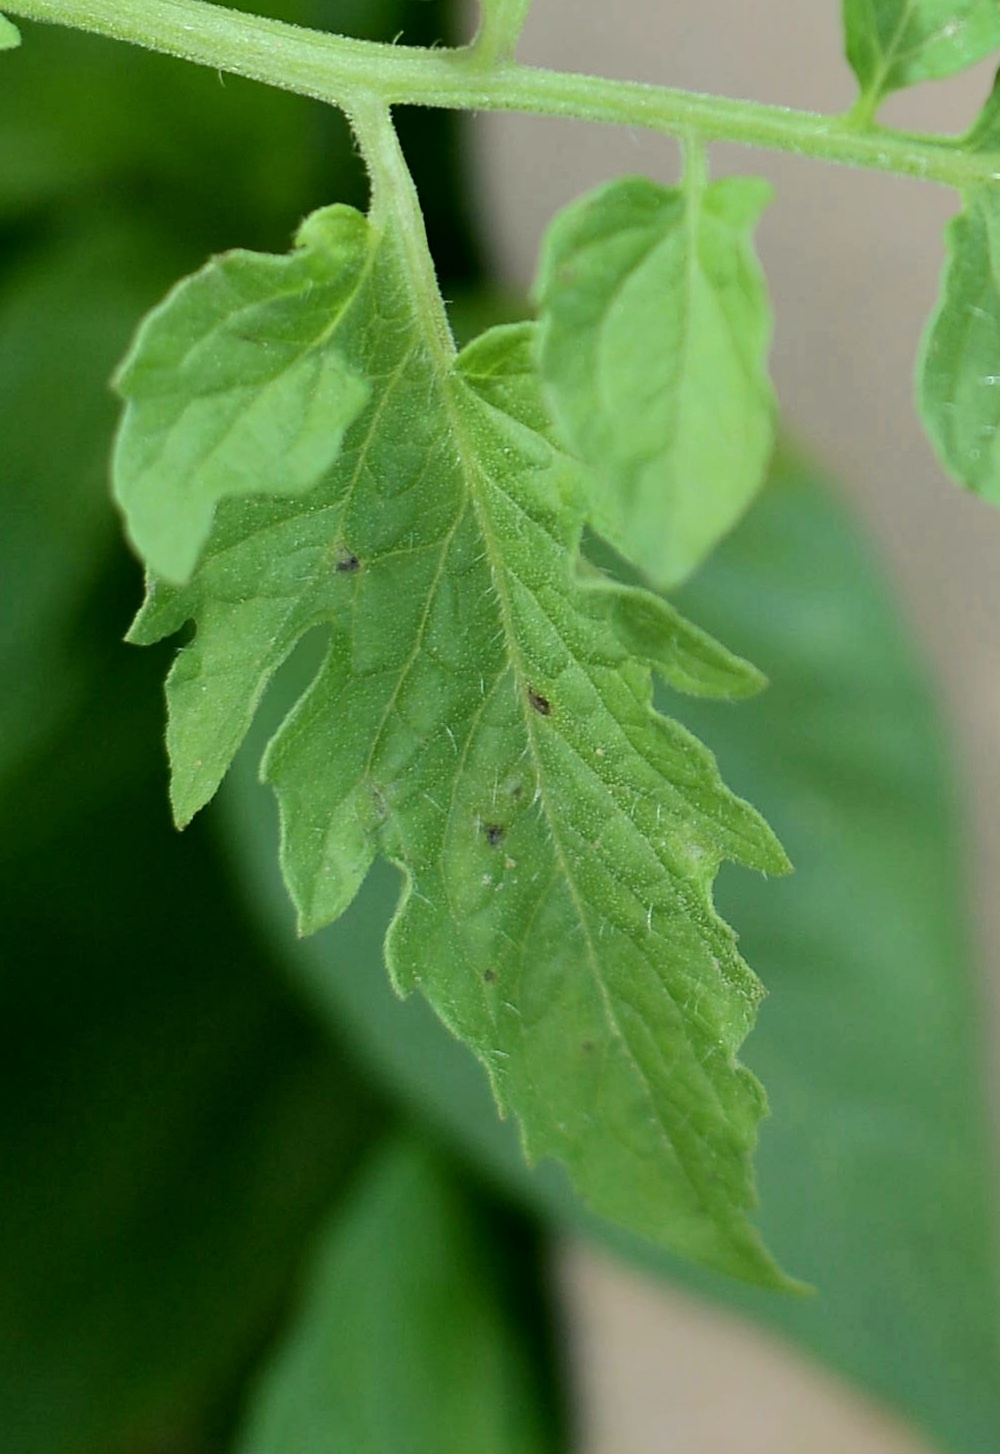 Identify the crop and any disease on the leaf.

tomato, infected
